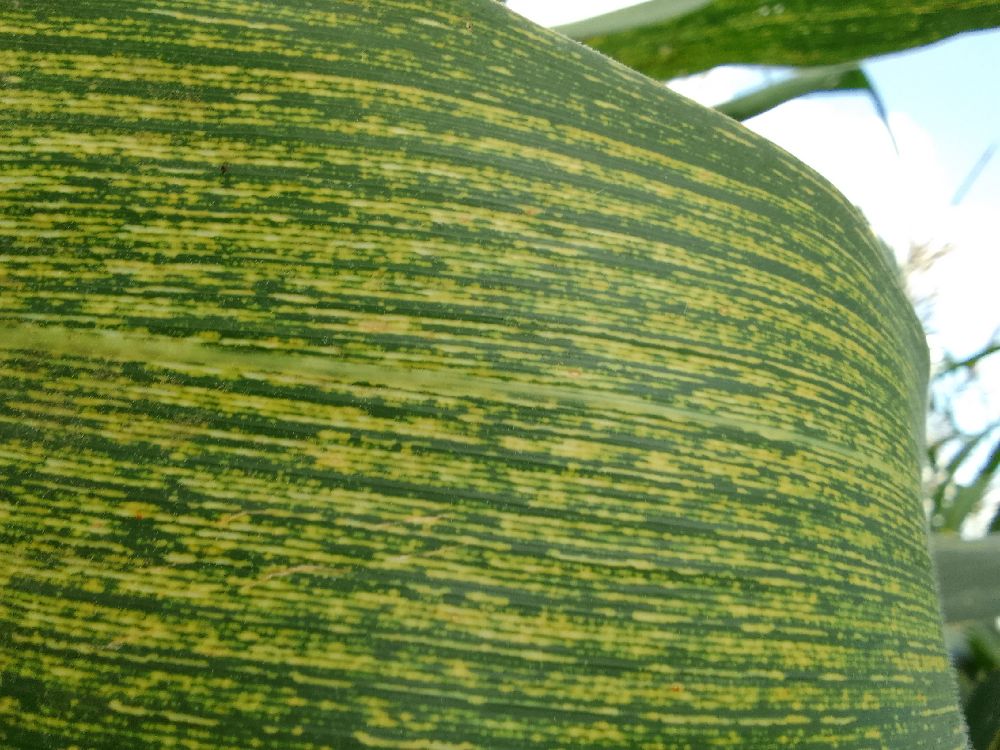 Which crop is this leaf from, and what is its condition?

maize, maize streak virus
